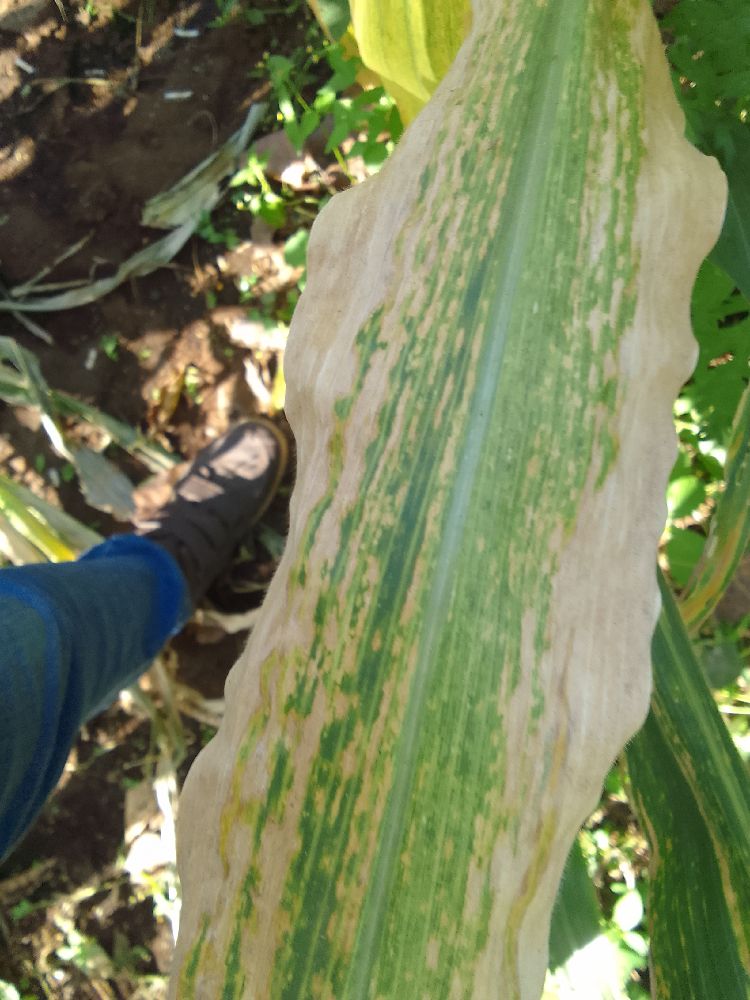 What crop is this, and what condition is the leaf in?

maize, maize lethal necrosis
